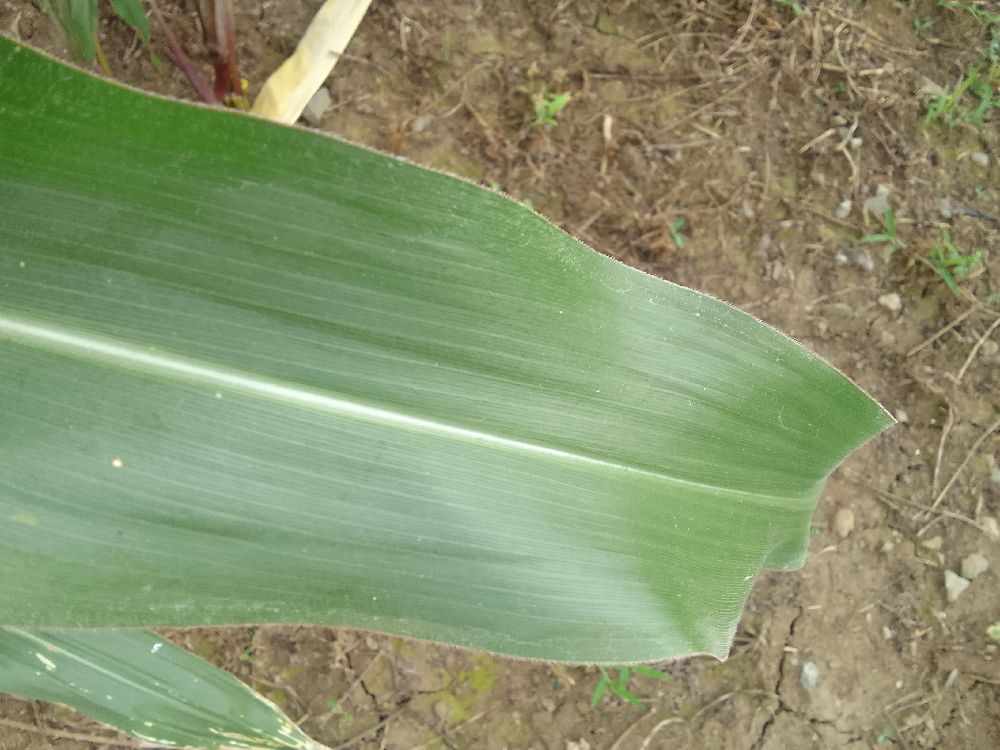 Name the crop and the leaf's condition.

maize, healthy
